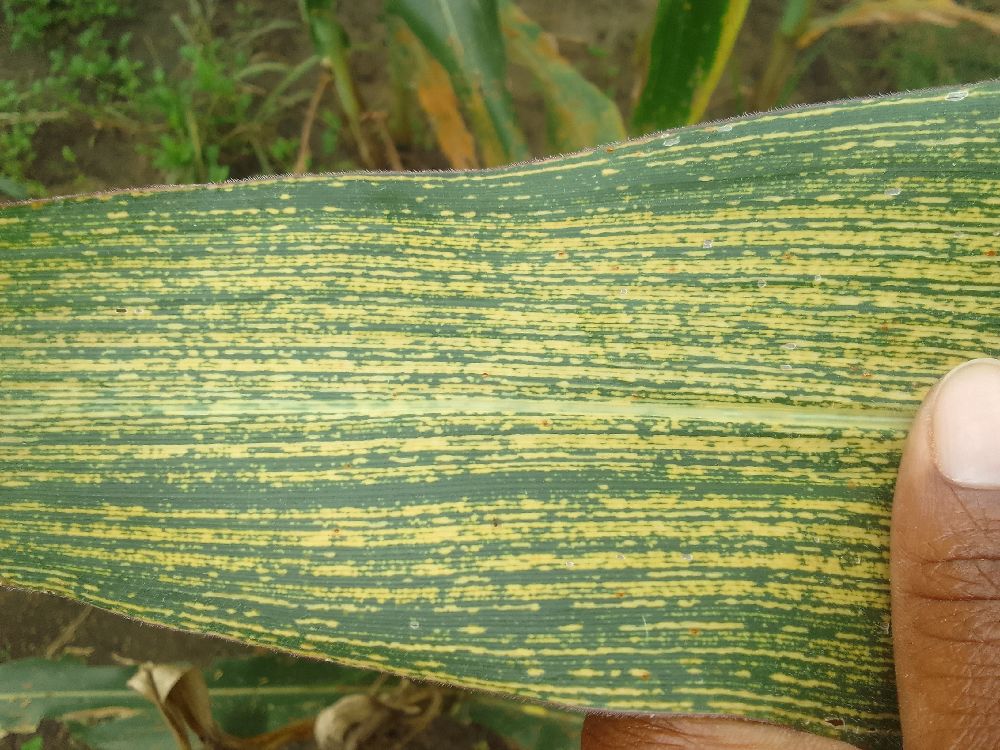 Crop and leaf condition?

maize, maize streak virus
